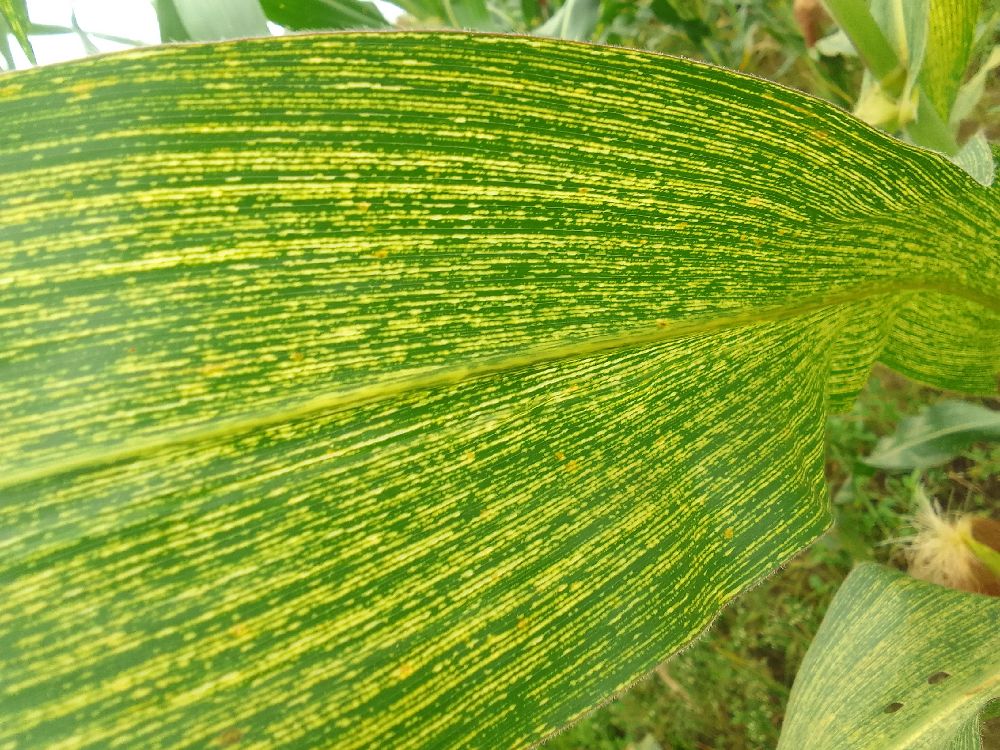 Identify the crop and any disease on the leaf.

maize, maize streak virus
